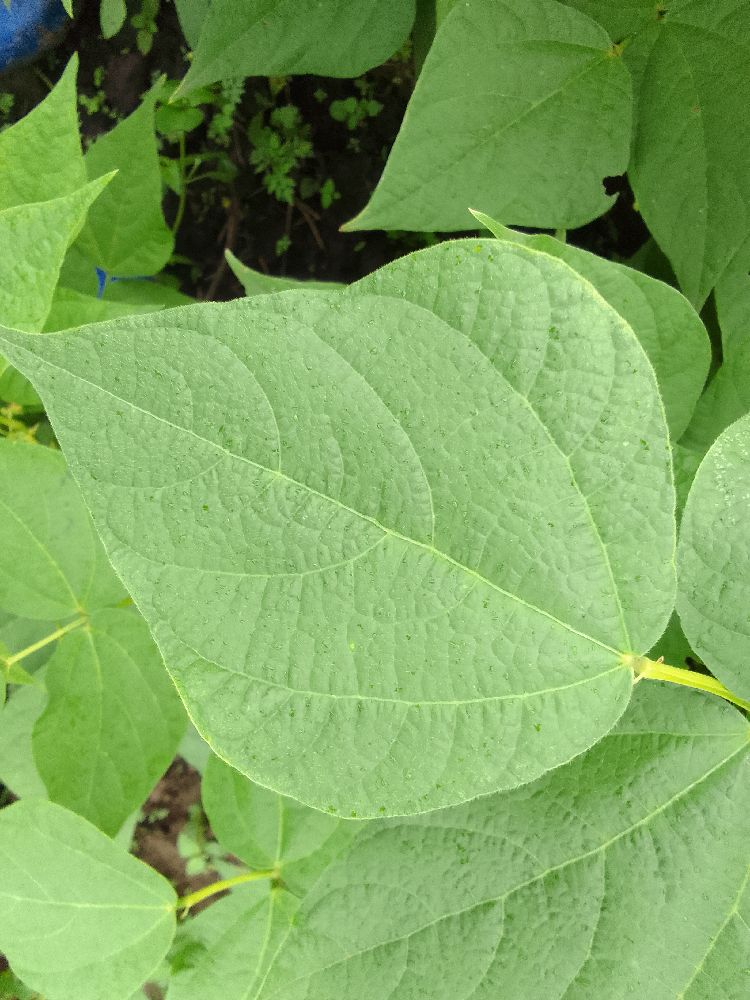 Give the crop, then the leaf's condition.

common bean, healthy
